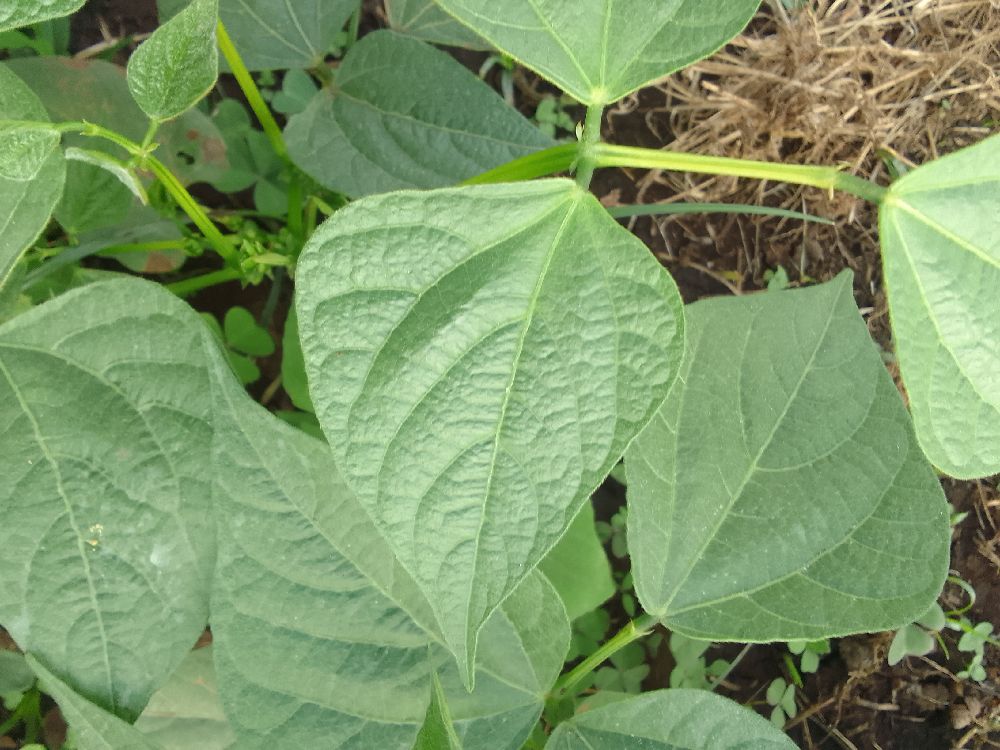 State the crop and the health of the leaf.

common bean, healthy
